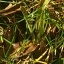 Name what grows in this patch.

grass
